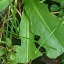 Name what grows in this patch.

structured weed
